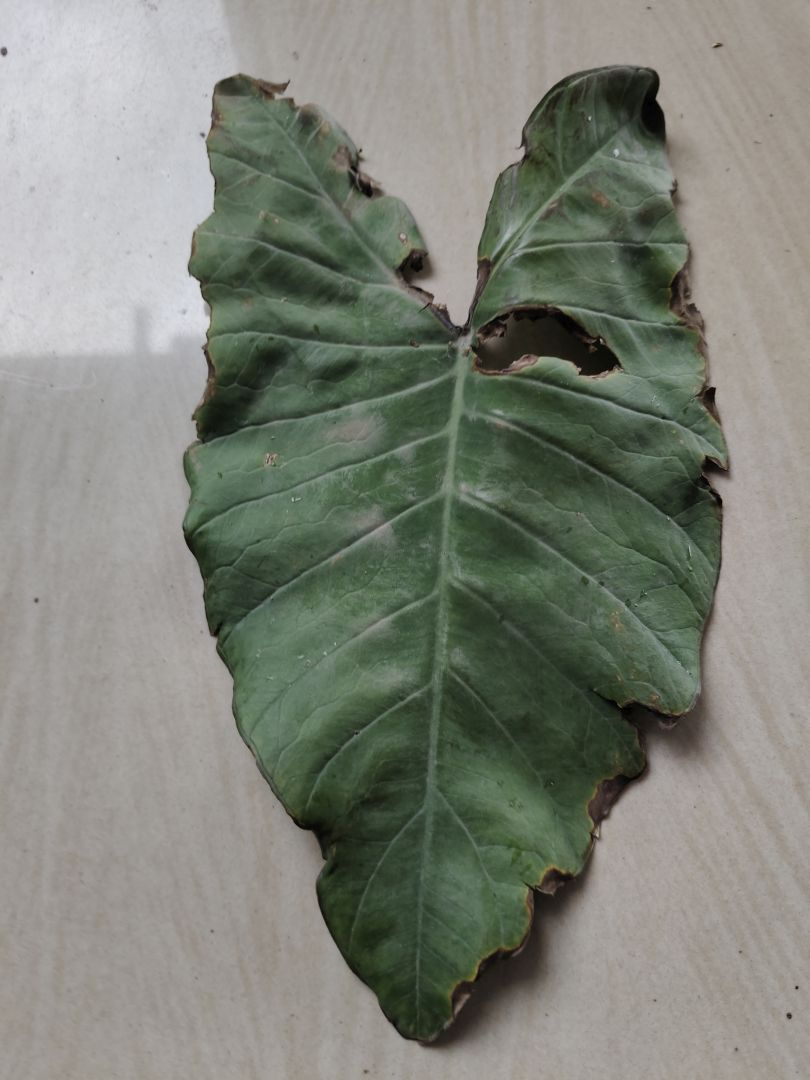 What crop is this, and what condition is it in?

taro, leaf blight
